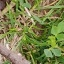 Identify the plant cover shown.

unstructured weed
